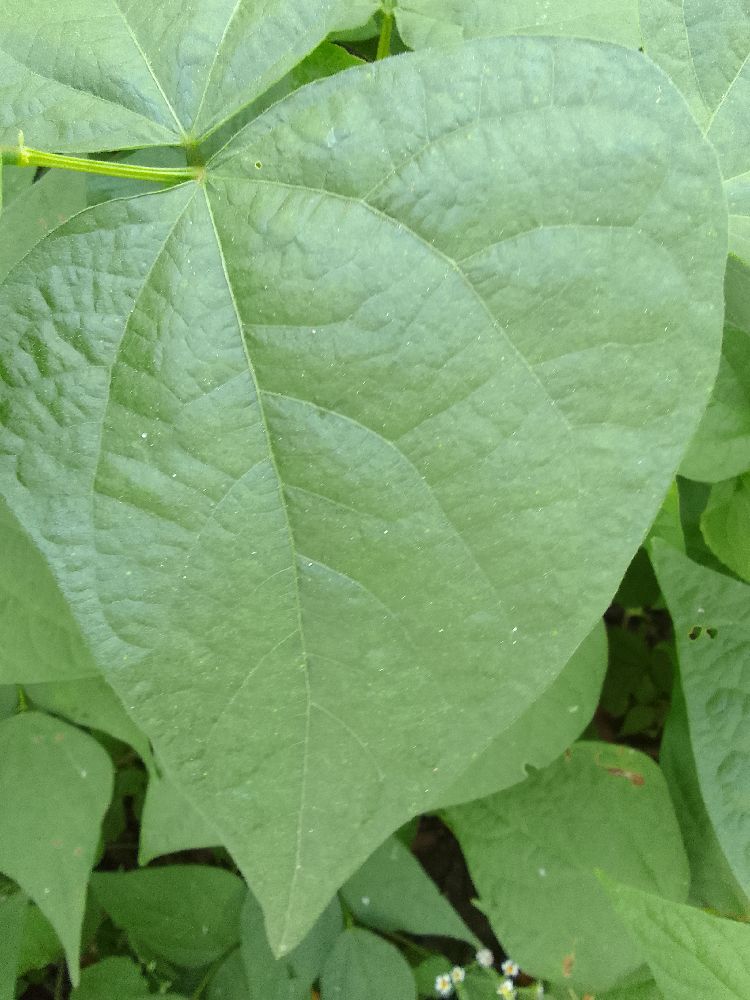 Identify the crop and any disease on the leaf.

common bean, healthy
